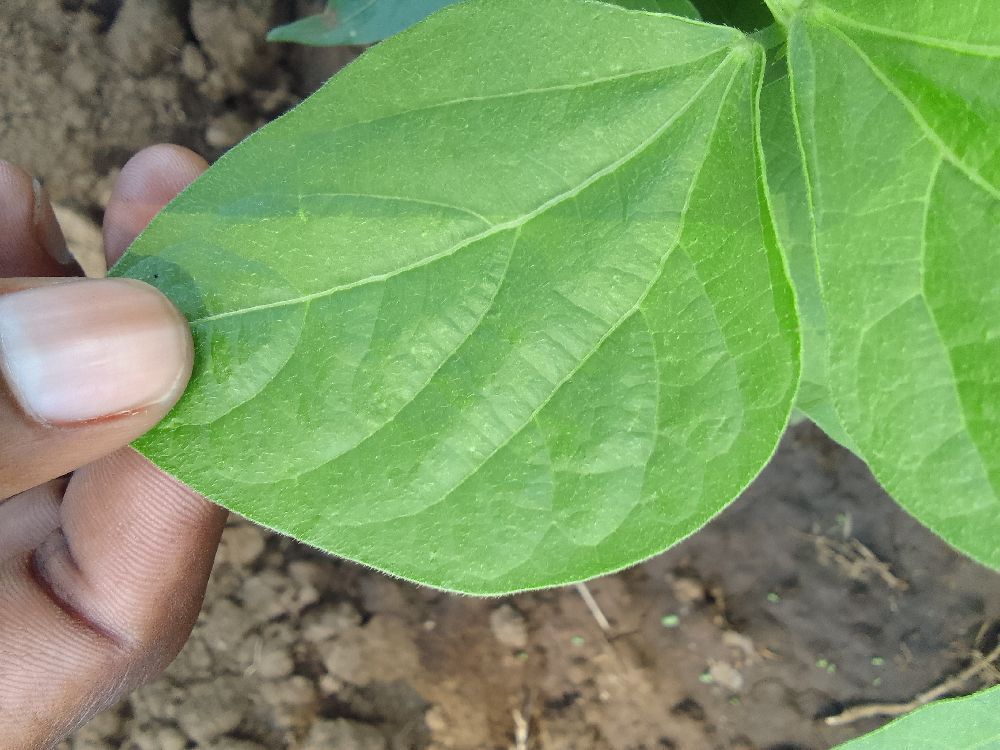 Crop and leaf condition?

common bean, healthy
